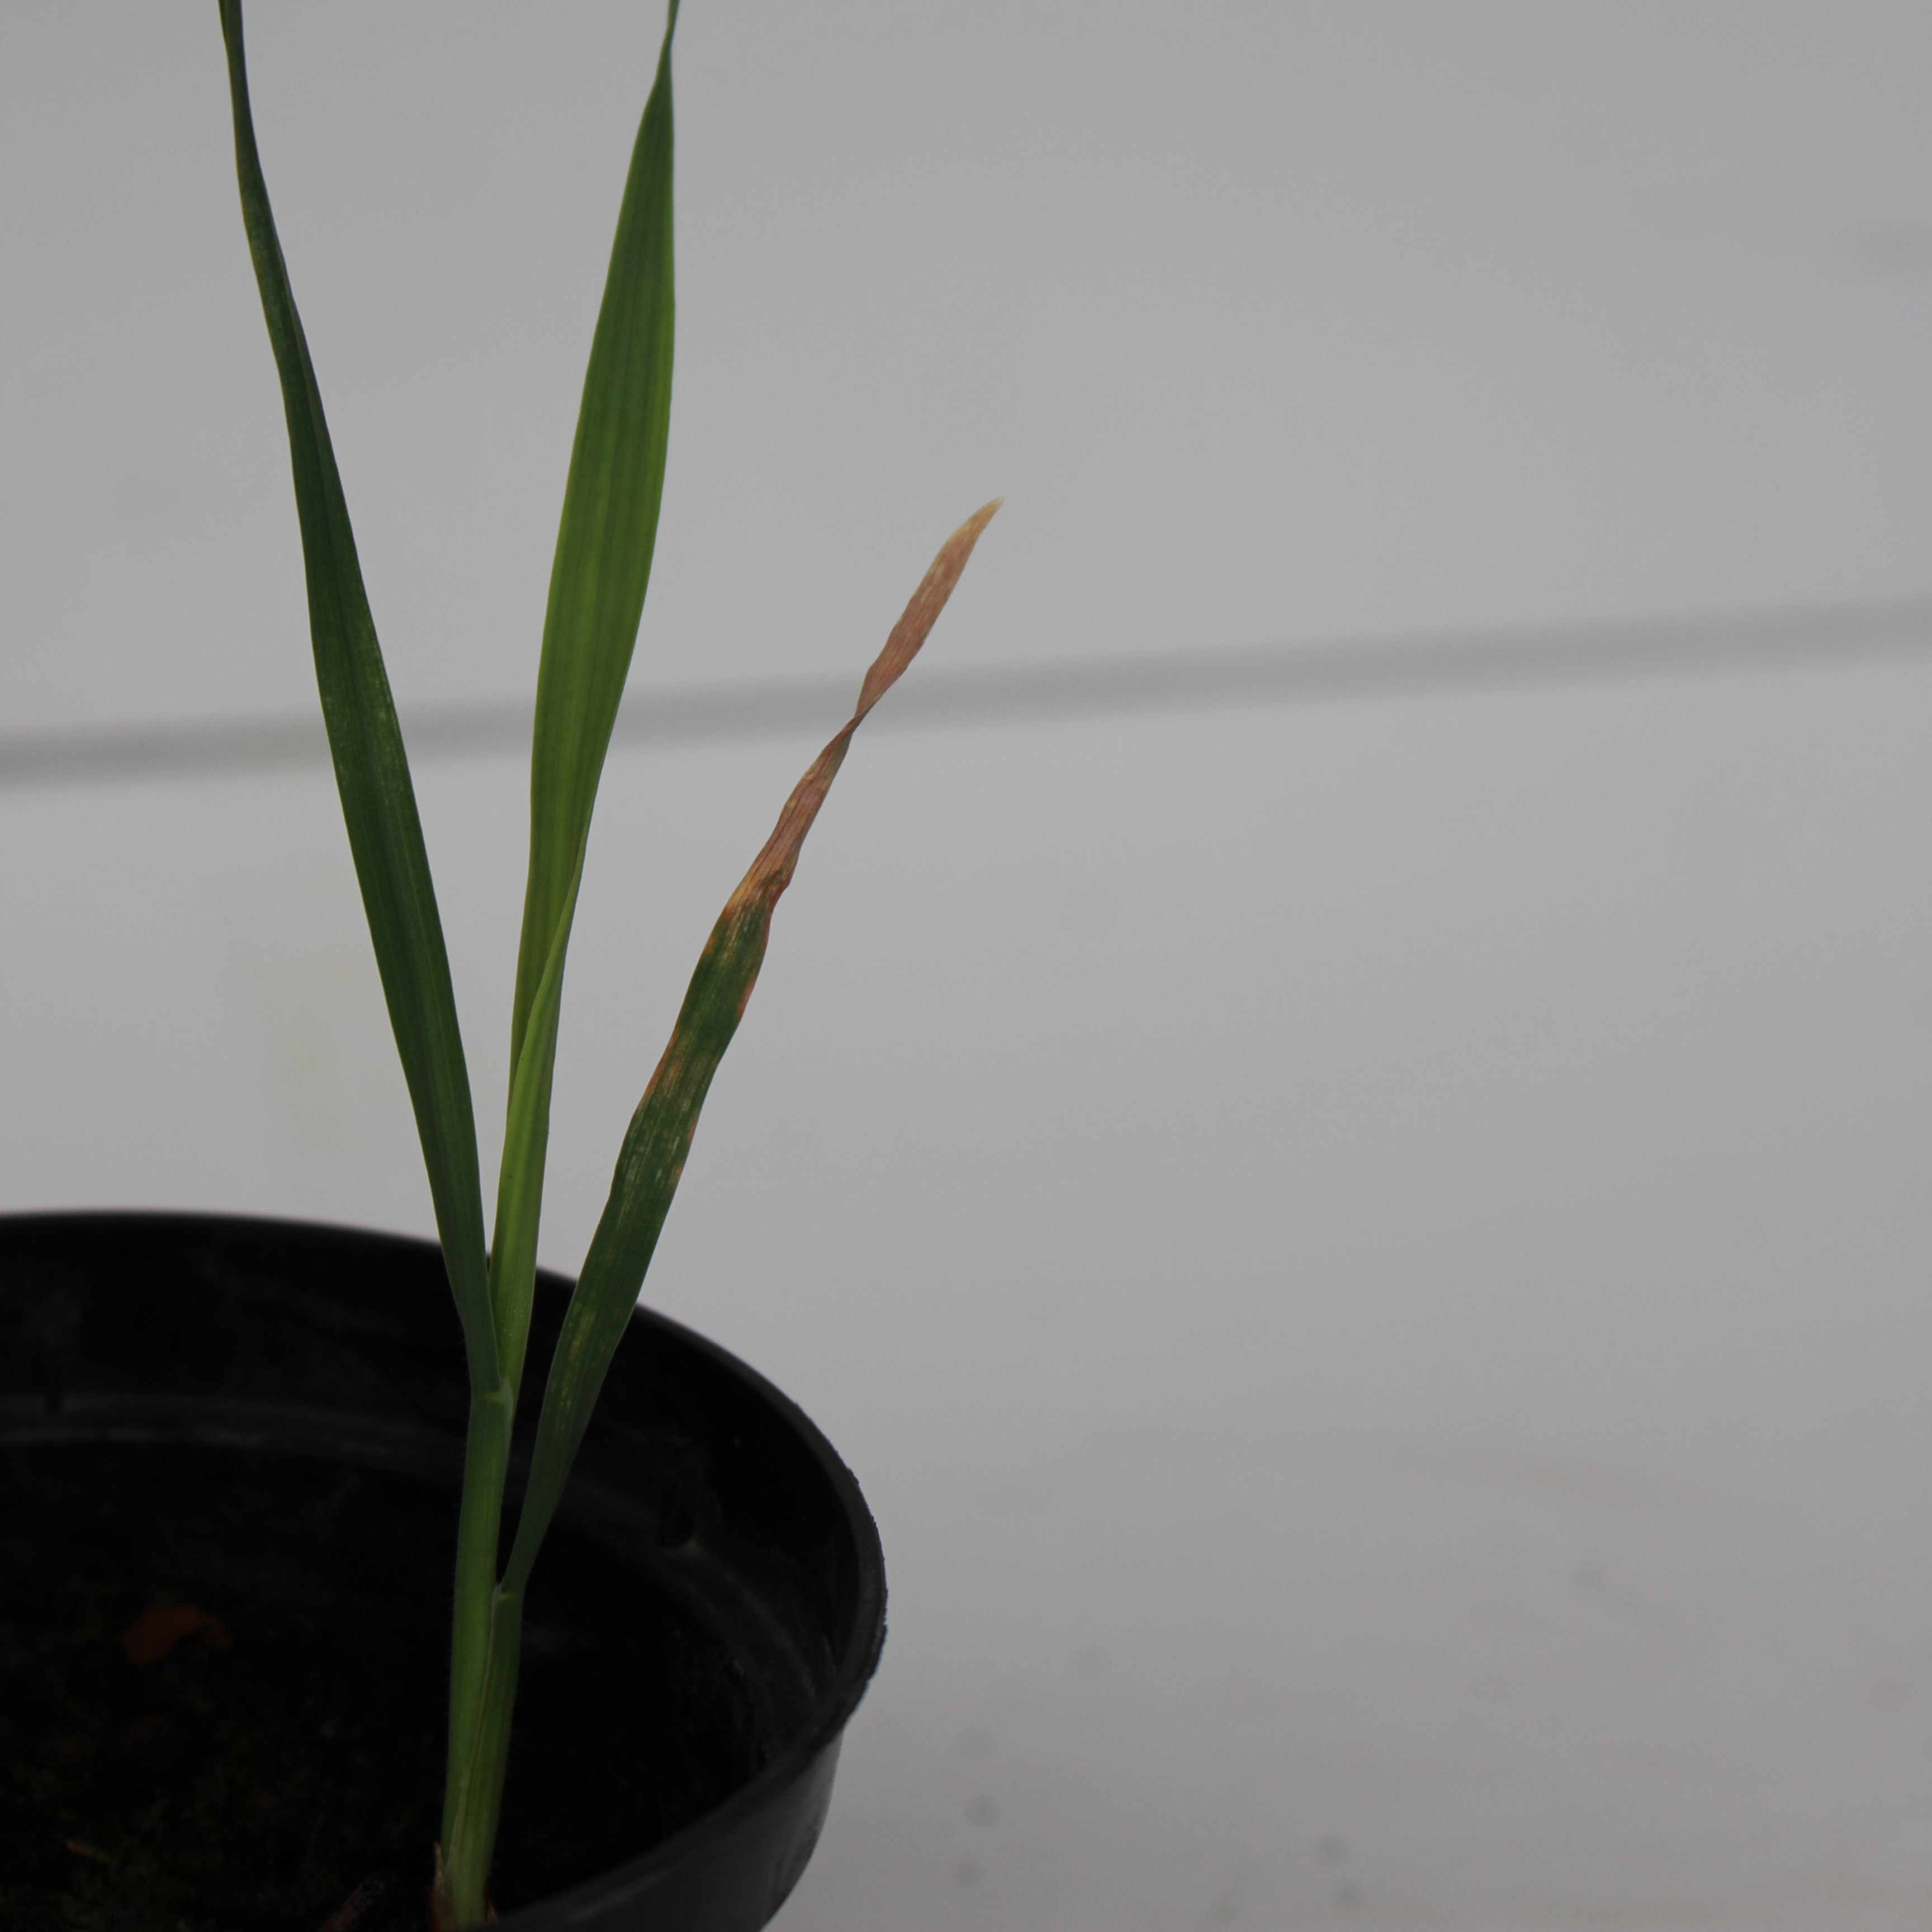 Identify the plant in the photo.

Avena sterilis
